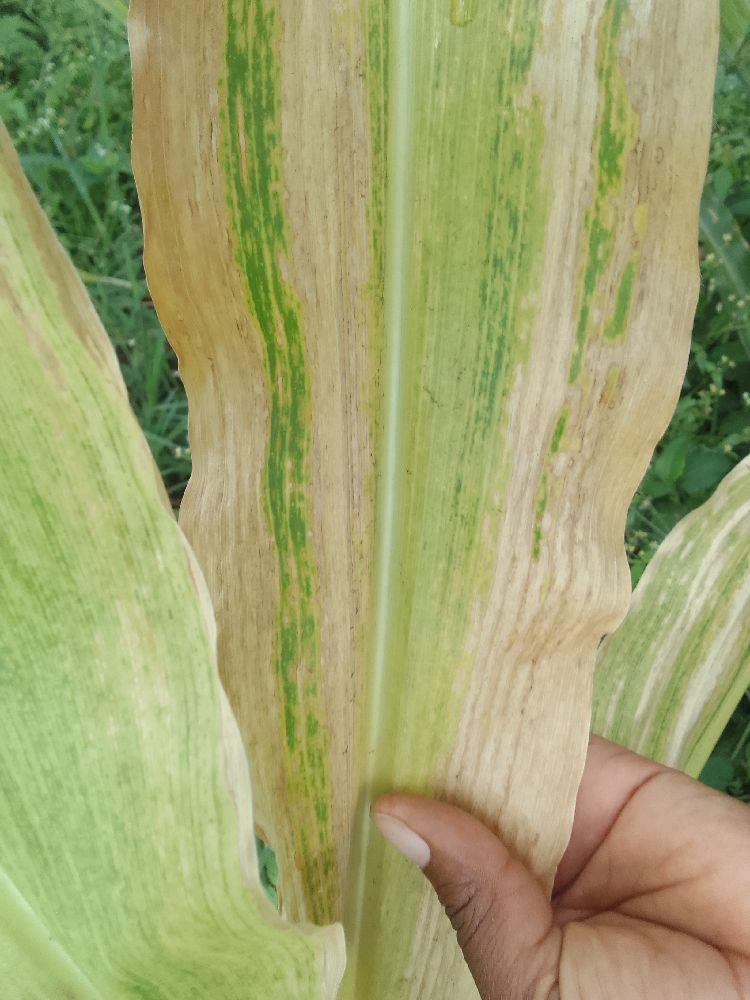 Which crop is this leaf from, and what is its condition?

maize, maize lethal necrosis
